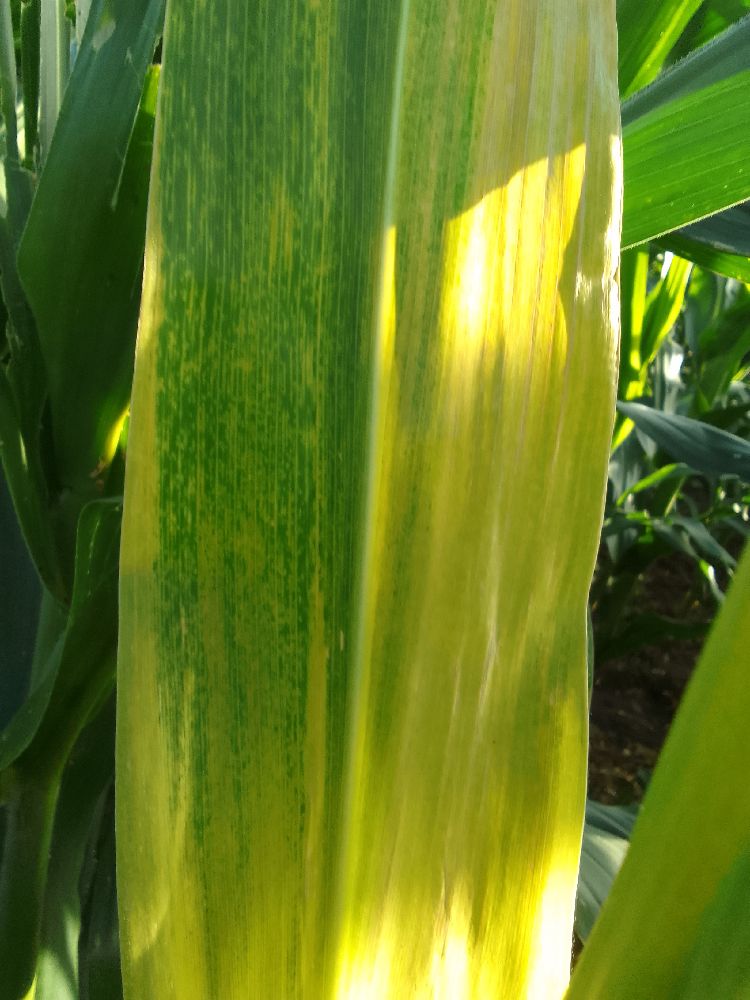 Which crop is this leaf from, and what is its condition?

maize, maize lethal necrosis
